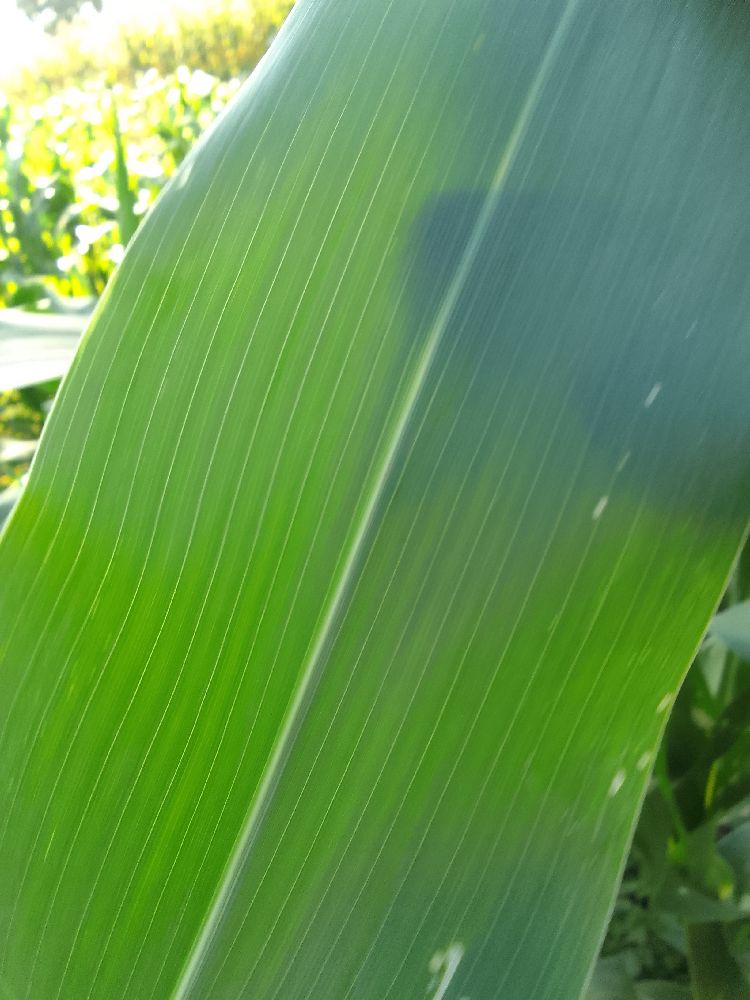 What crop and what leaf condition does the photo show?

maize, healthy
